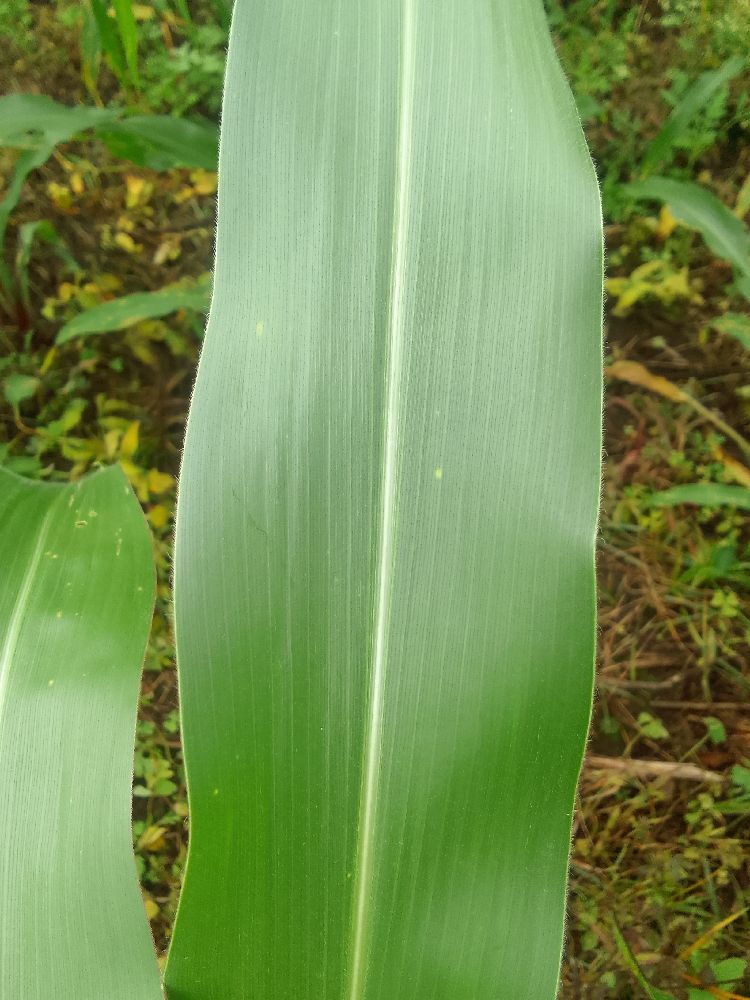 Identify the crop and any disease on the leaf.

maize, healthy
